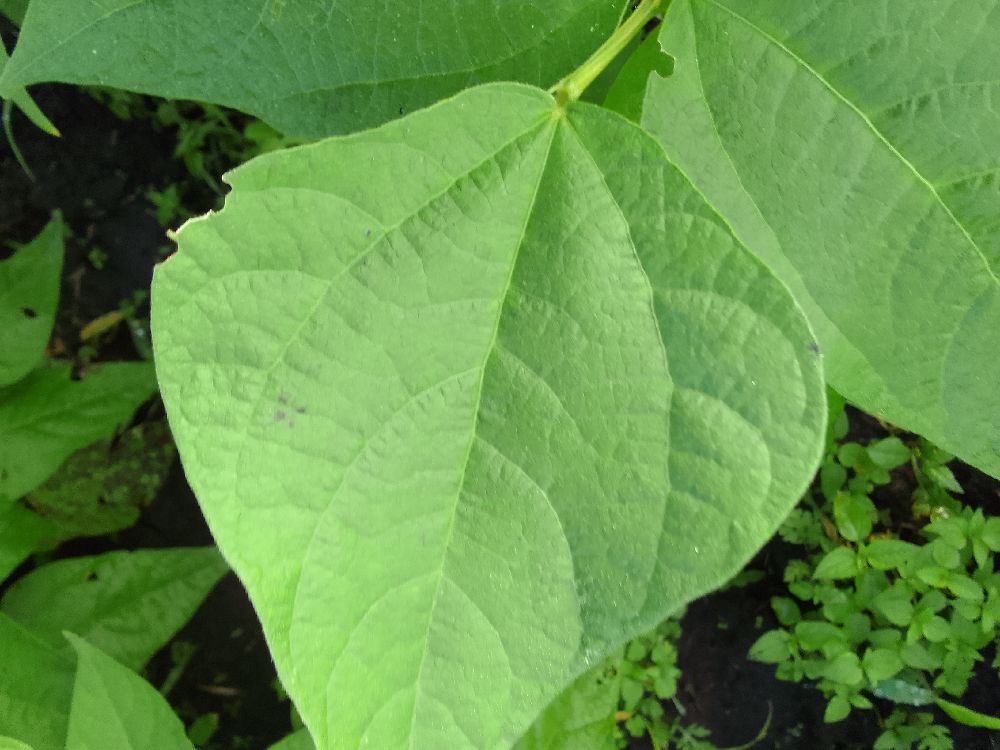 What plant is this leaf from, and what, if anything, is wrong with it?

common bean, healthy
